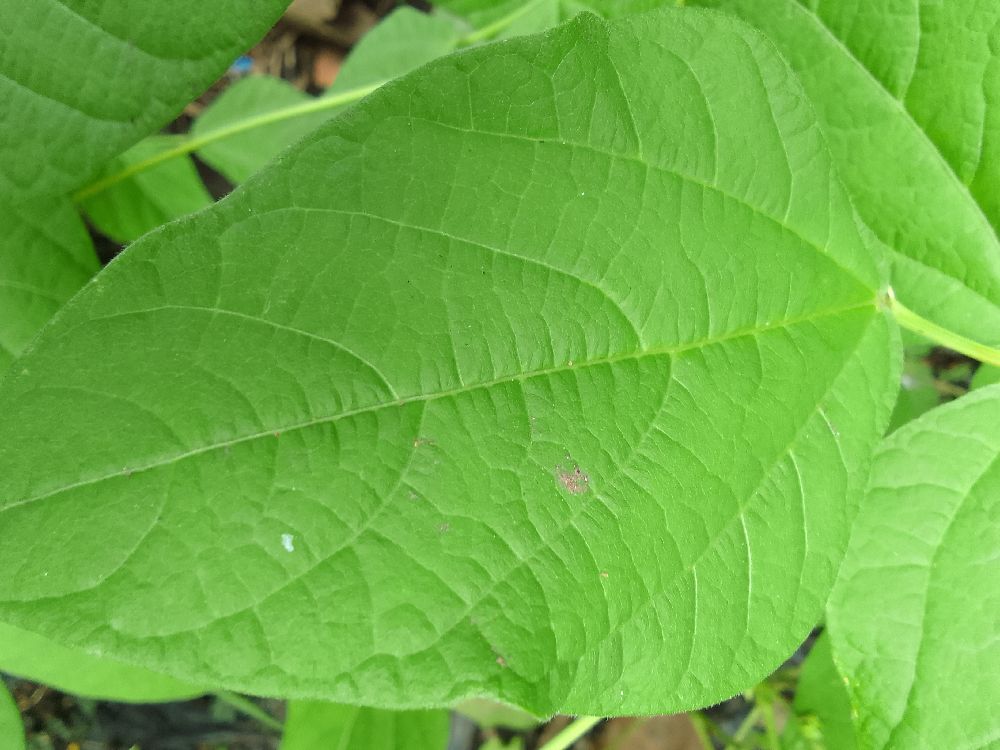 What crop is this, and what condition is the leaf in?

common bean, healthy
